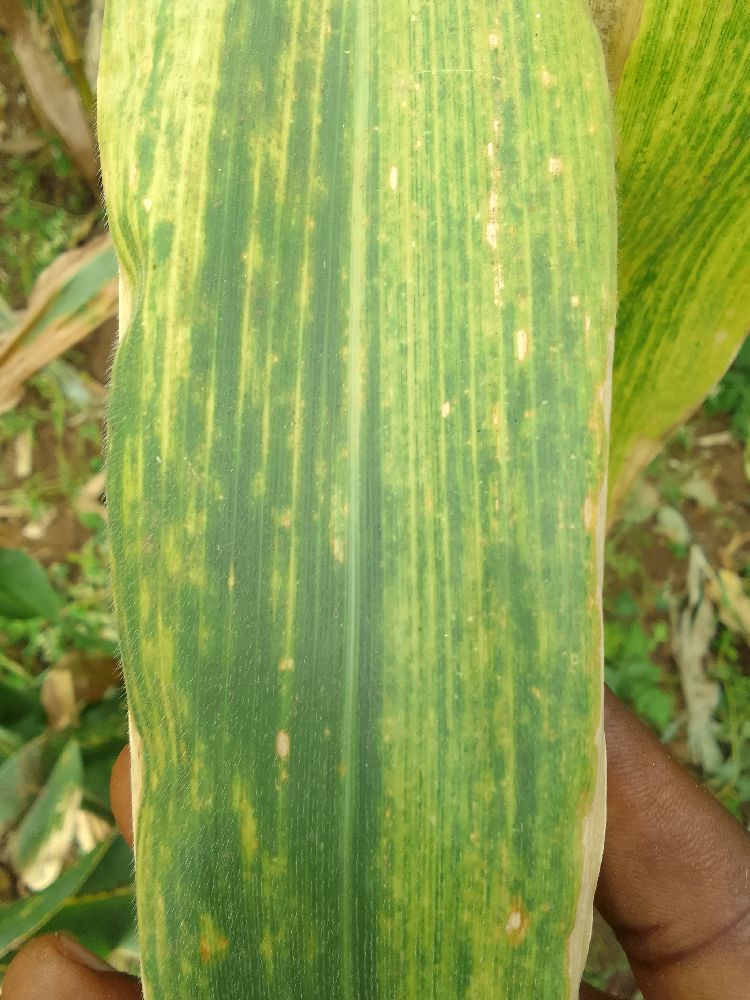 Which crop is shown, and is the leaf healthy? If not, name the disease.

maize, maize lethal necrosis
